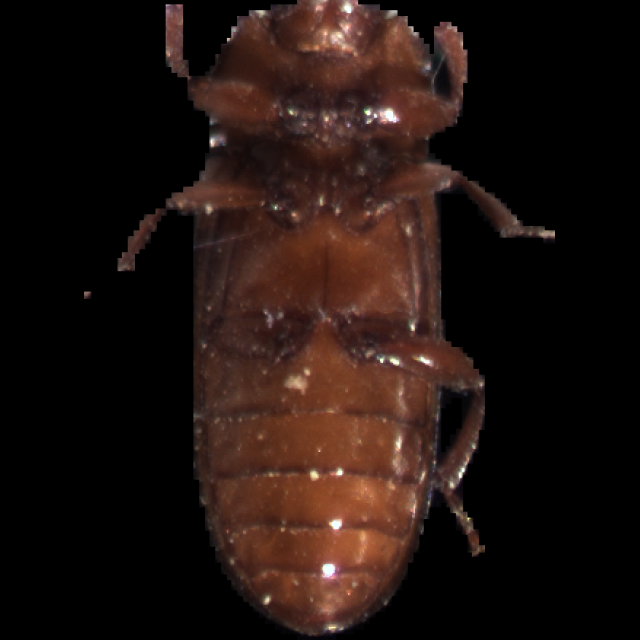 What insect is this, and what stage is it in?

mealworm beetle
